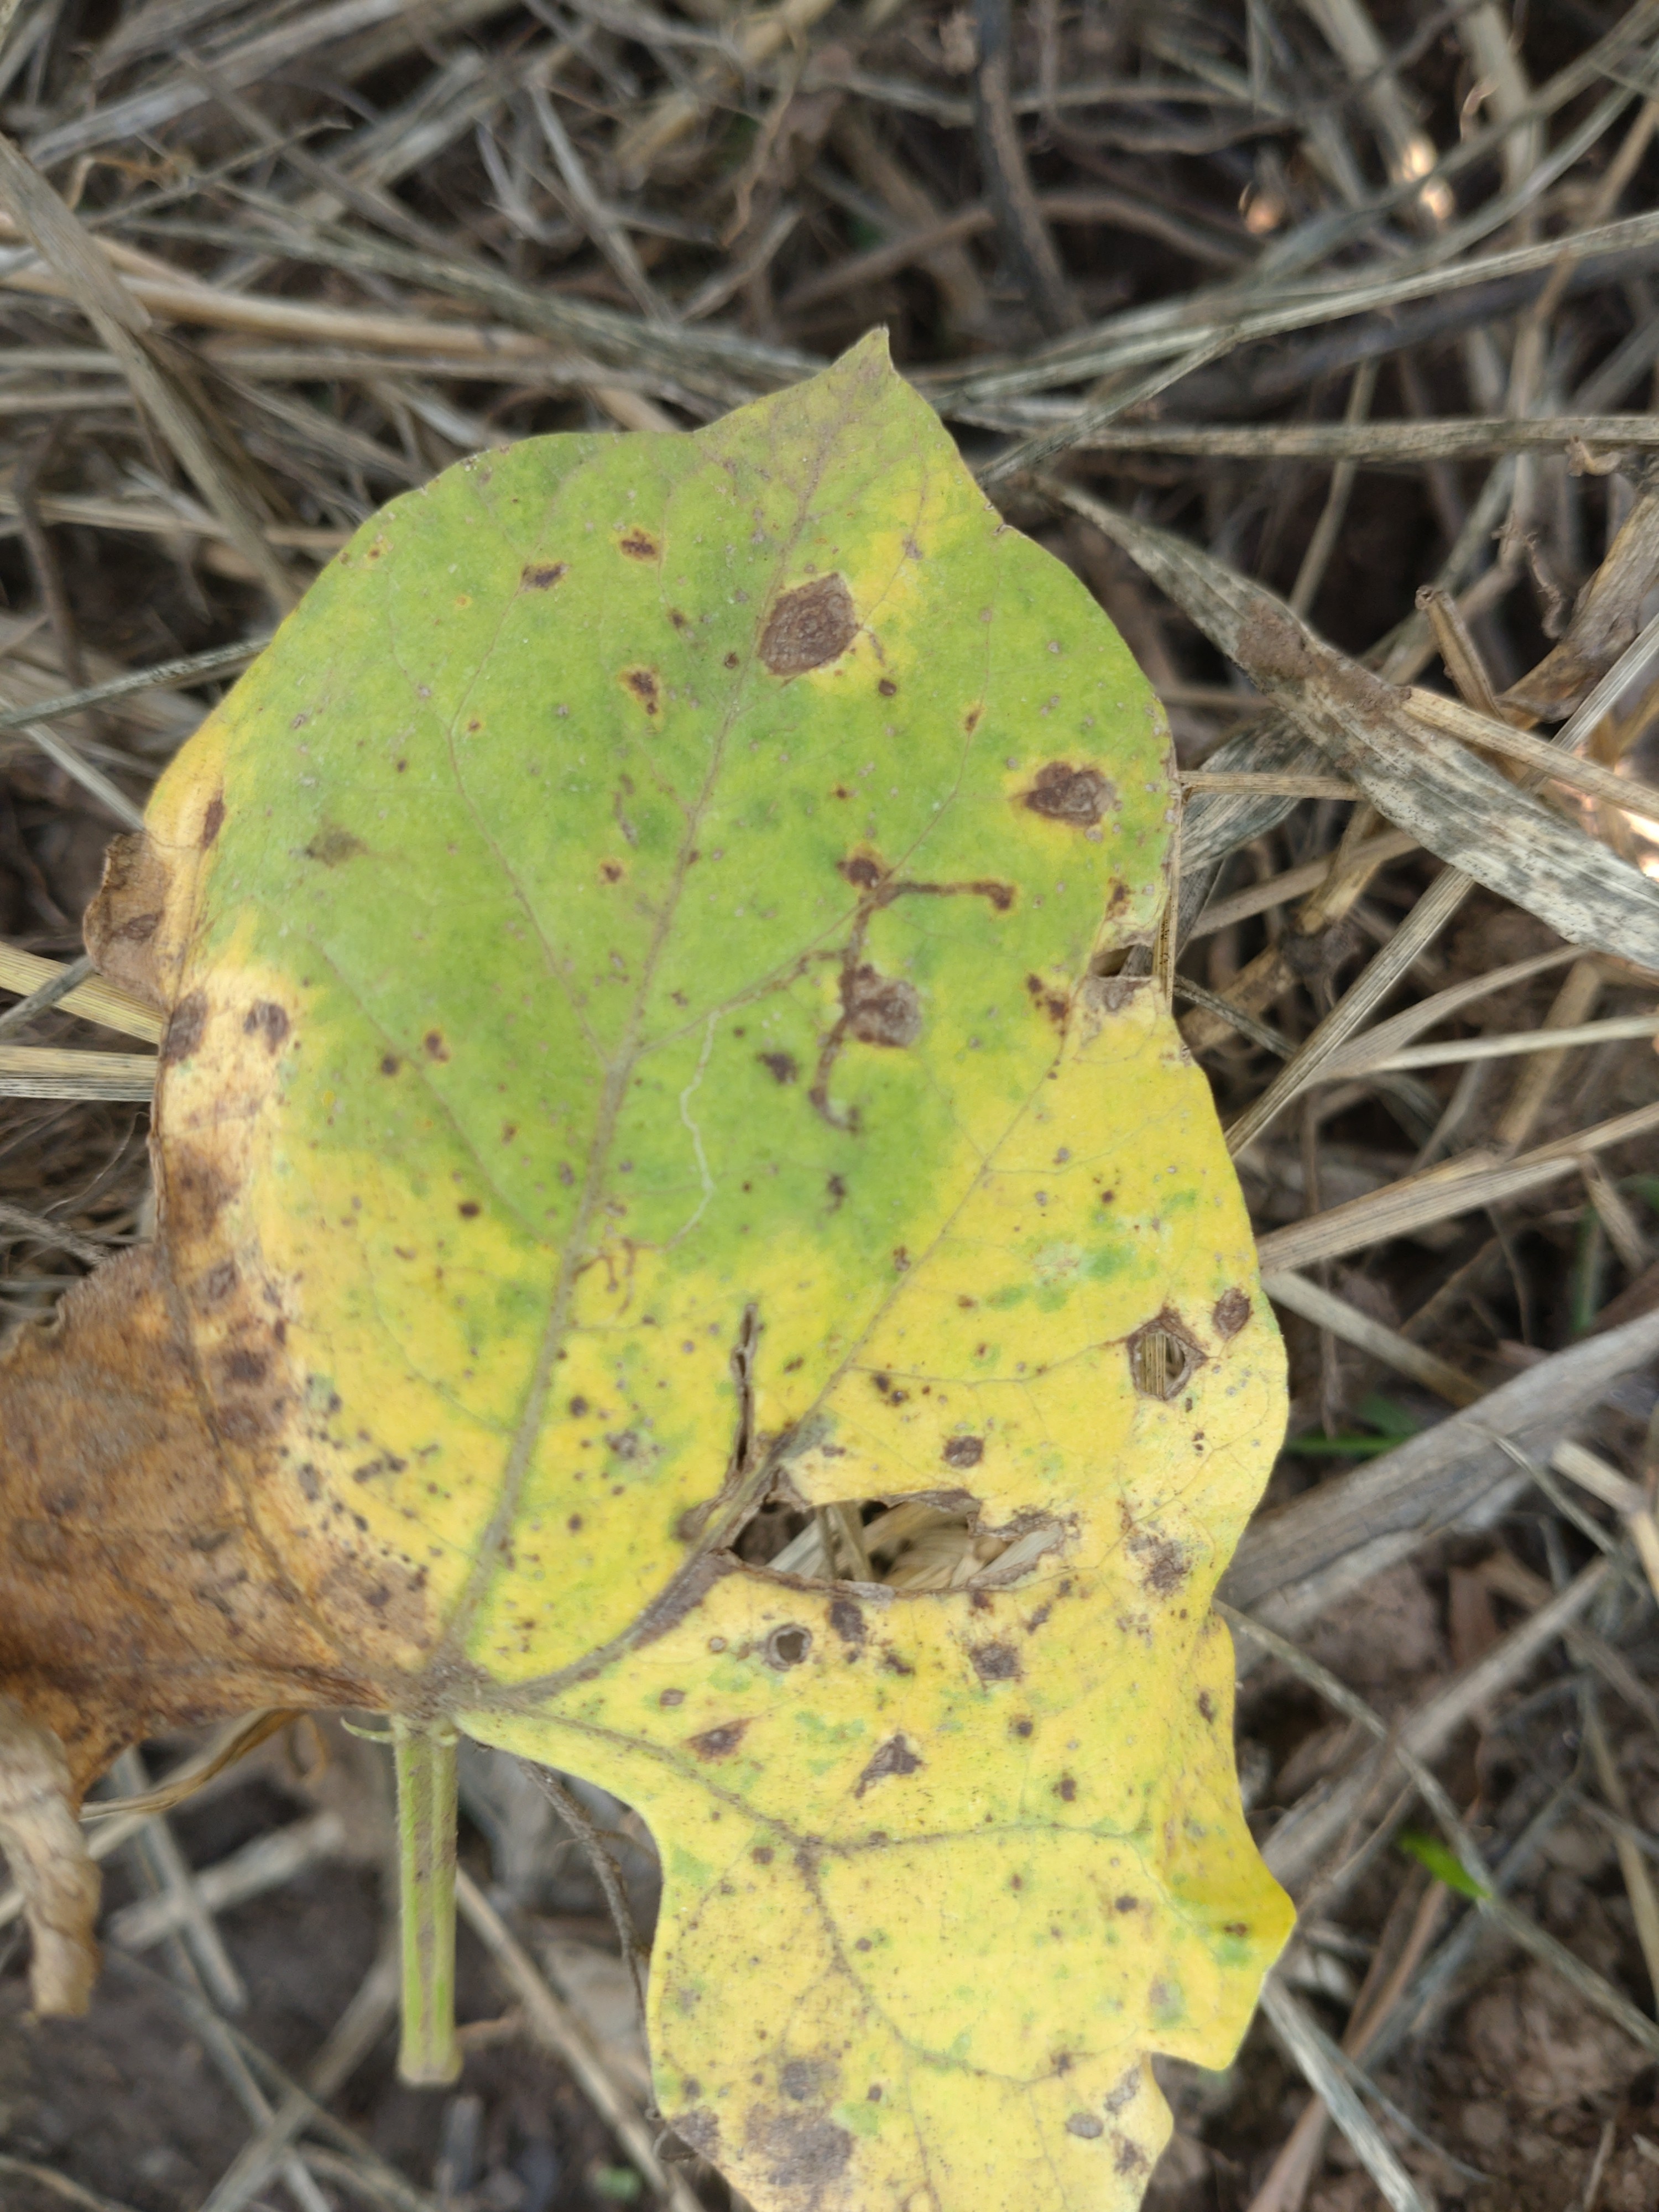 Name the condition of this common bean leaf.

anthracnose
